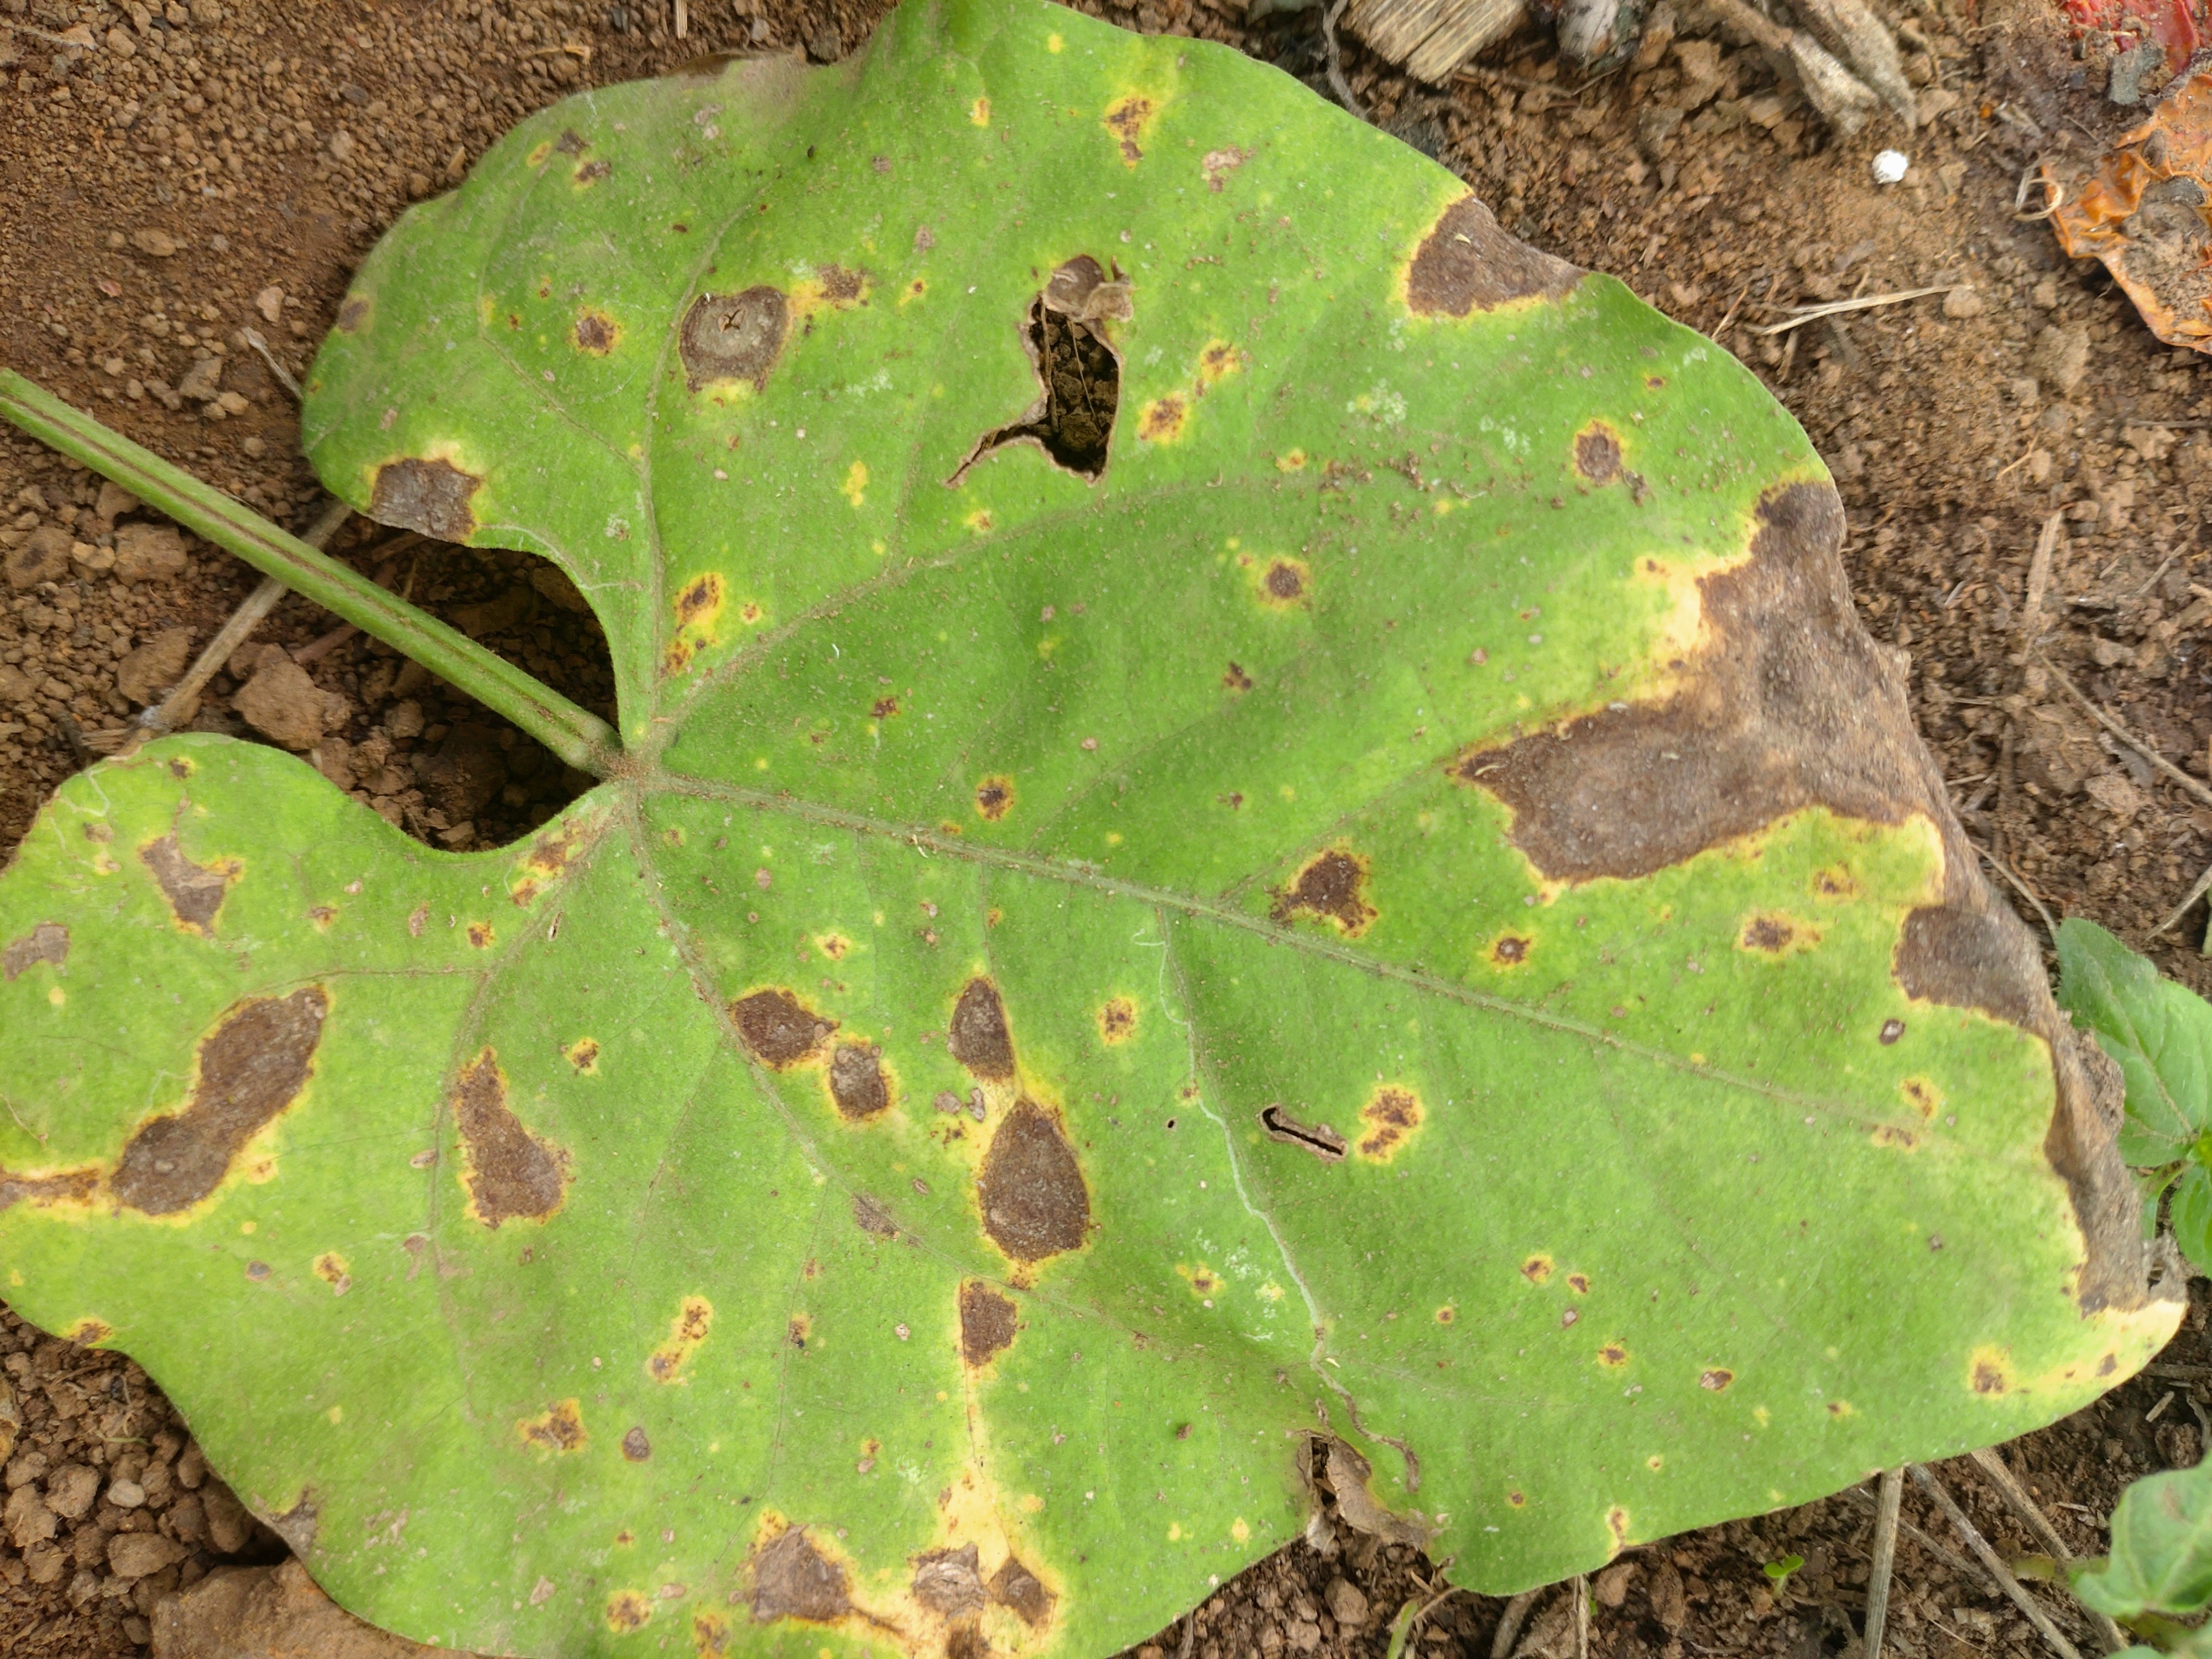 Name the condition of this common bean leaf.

rust
